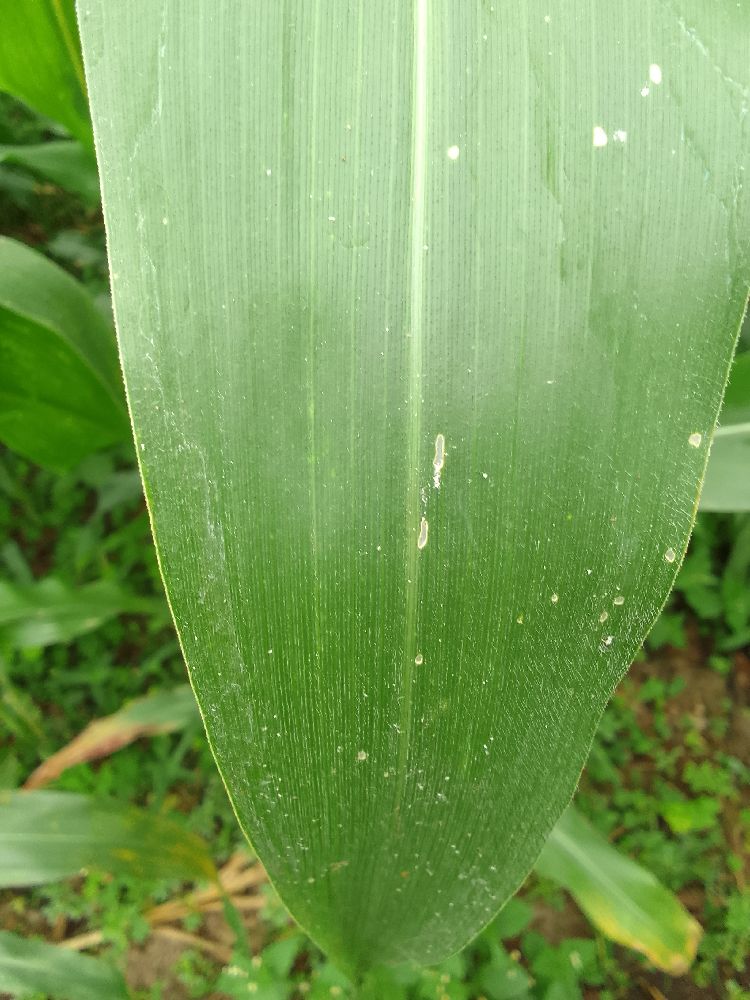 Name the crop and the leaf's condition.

maize, healthy
